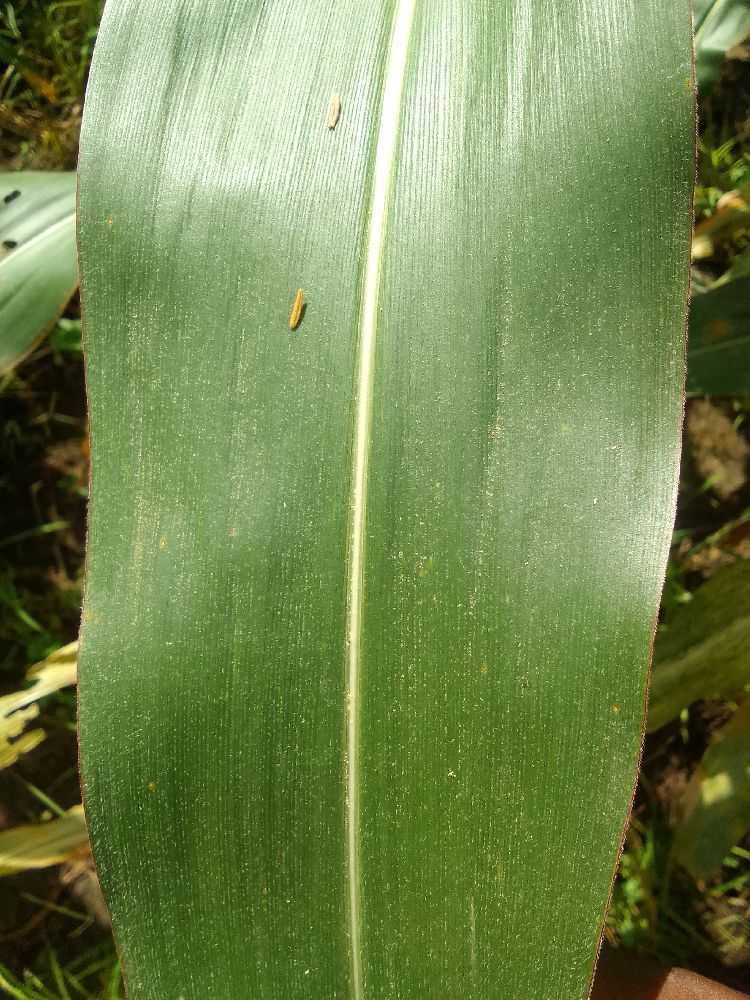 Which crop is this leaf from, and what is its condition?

maize, healthy
